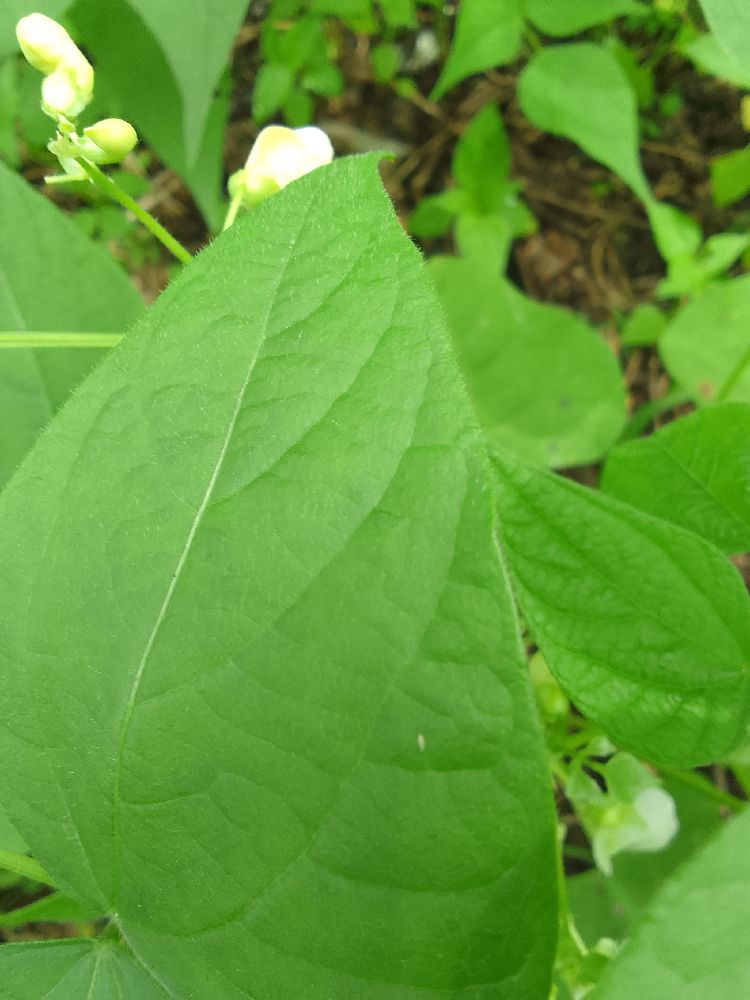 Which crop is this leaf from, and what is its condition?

common bean, healthy
